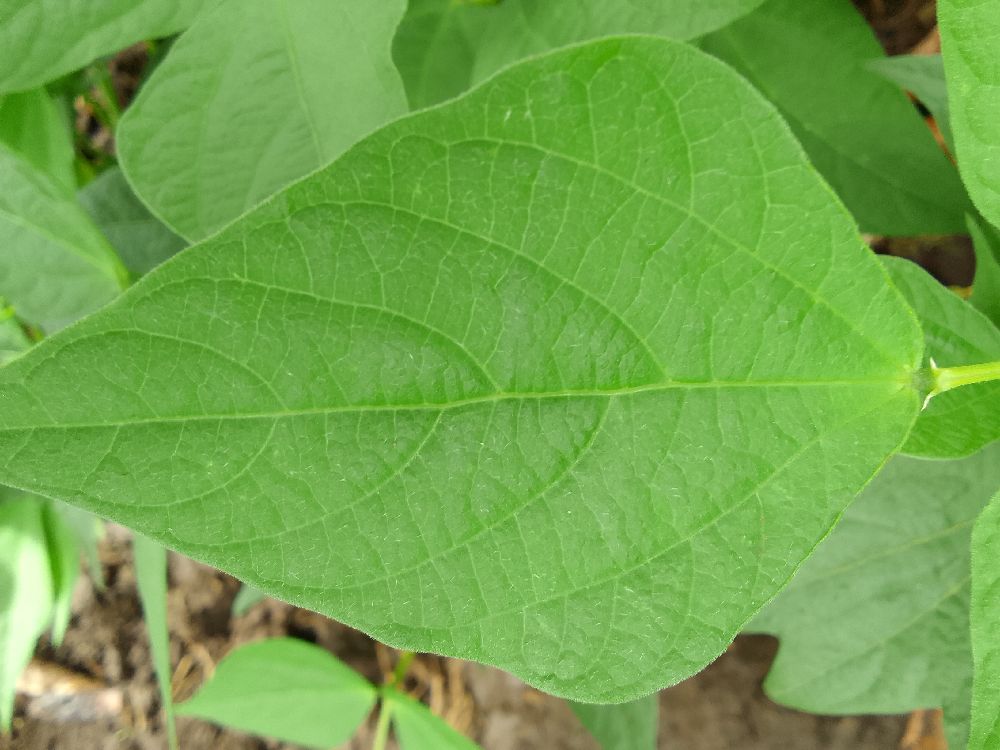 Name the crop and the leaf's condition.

common bean, healthy
